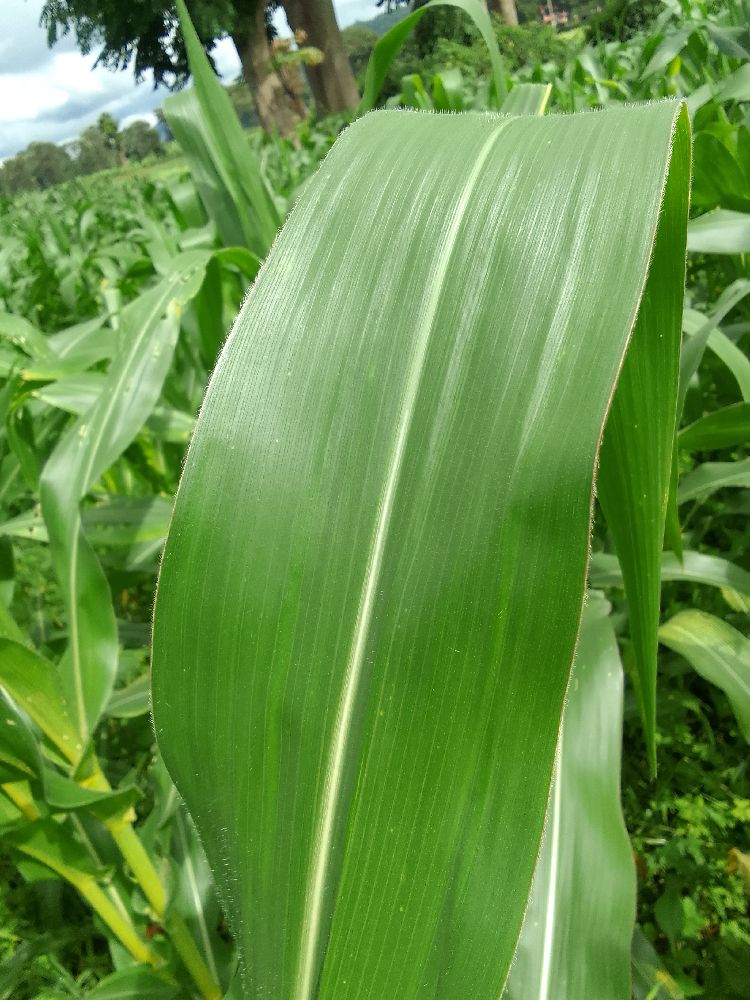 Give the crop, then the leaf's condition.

maize, healthy
